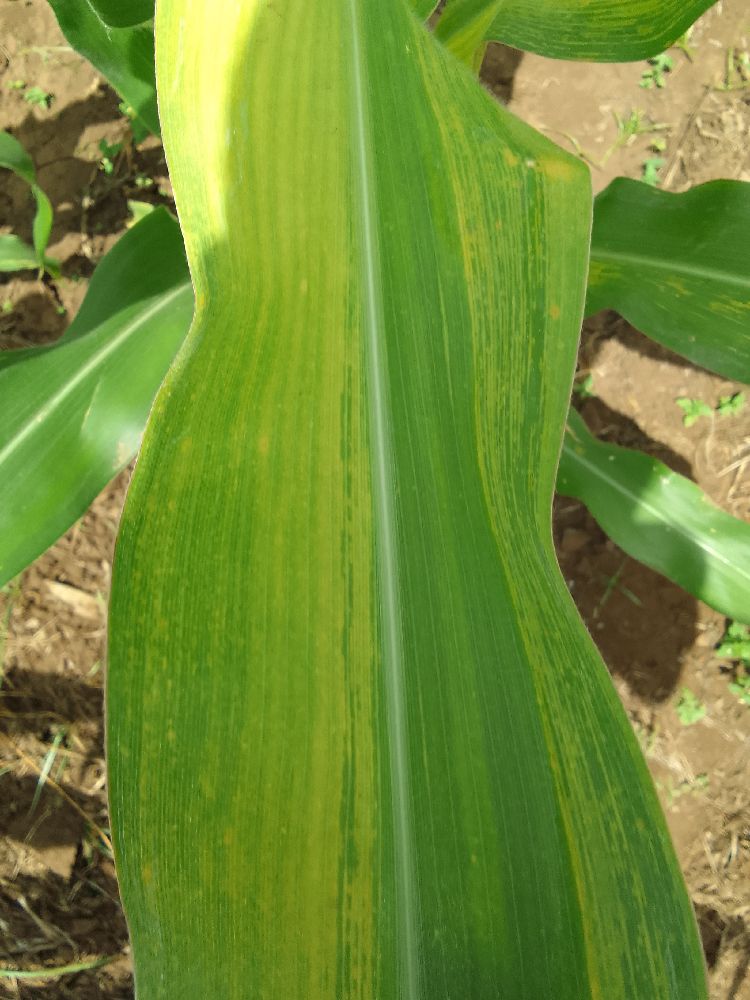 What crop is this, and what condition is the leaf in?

maize, maize lethal necrosis
